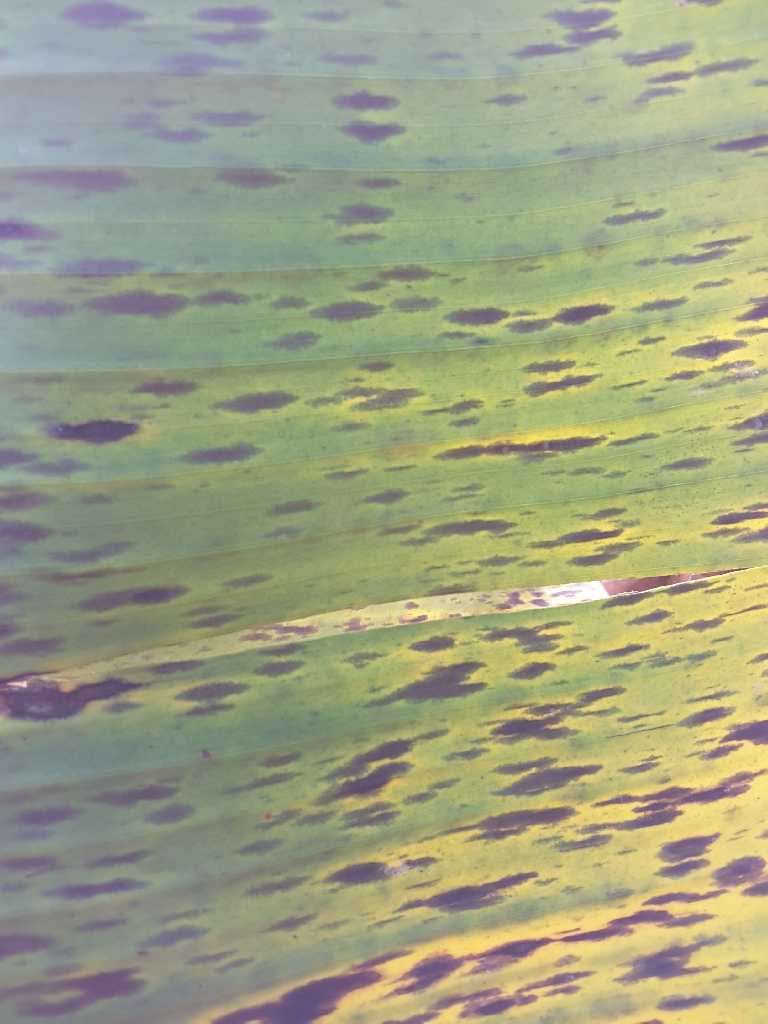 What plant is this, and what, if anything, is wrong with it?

banana, black sigatoka
